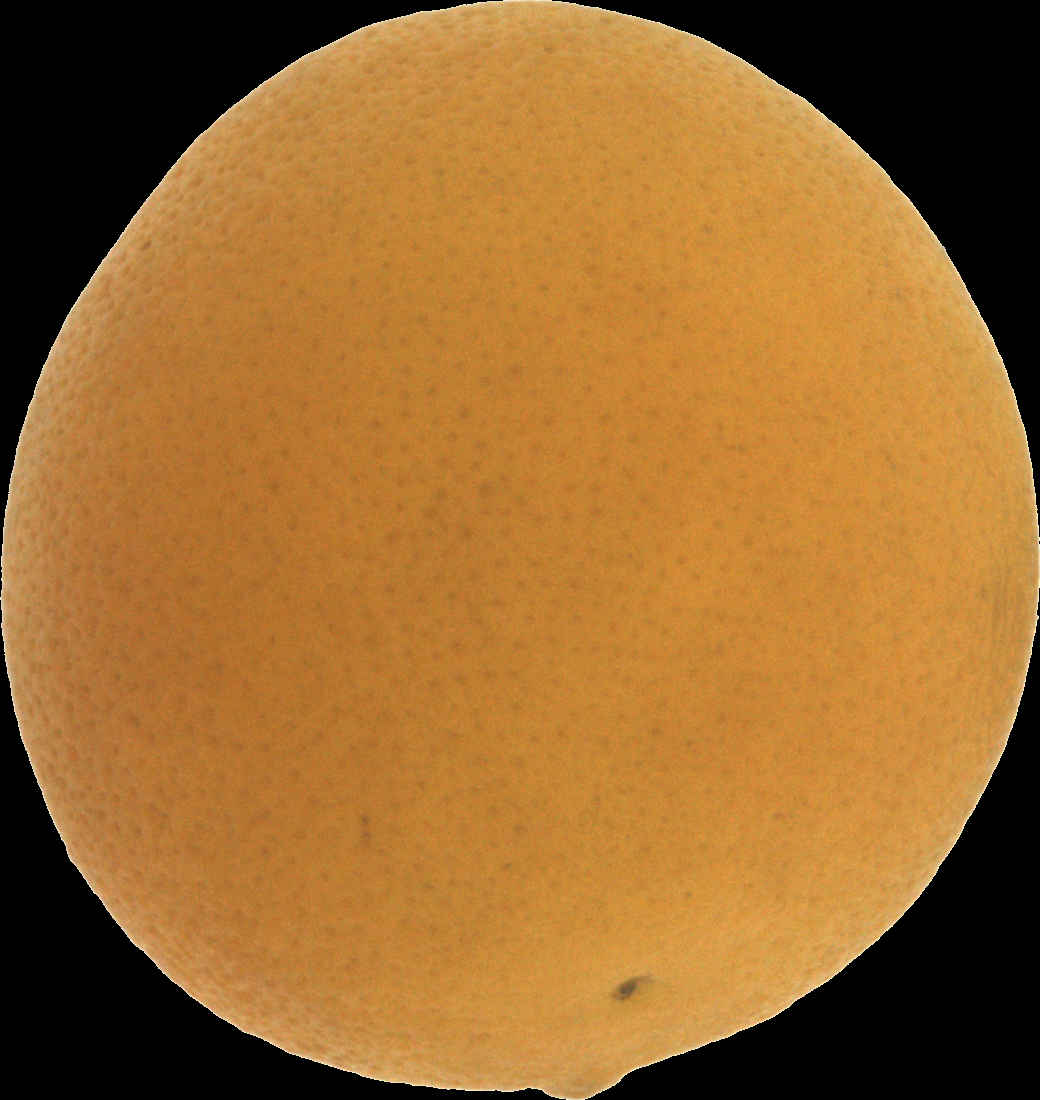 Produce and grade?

orange, bad
